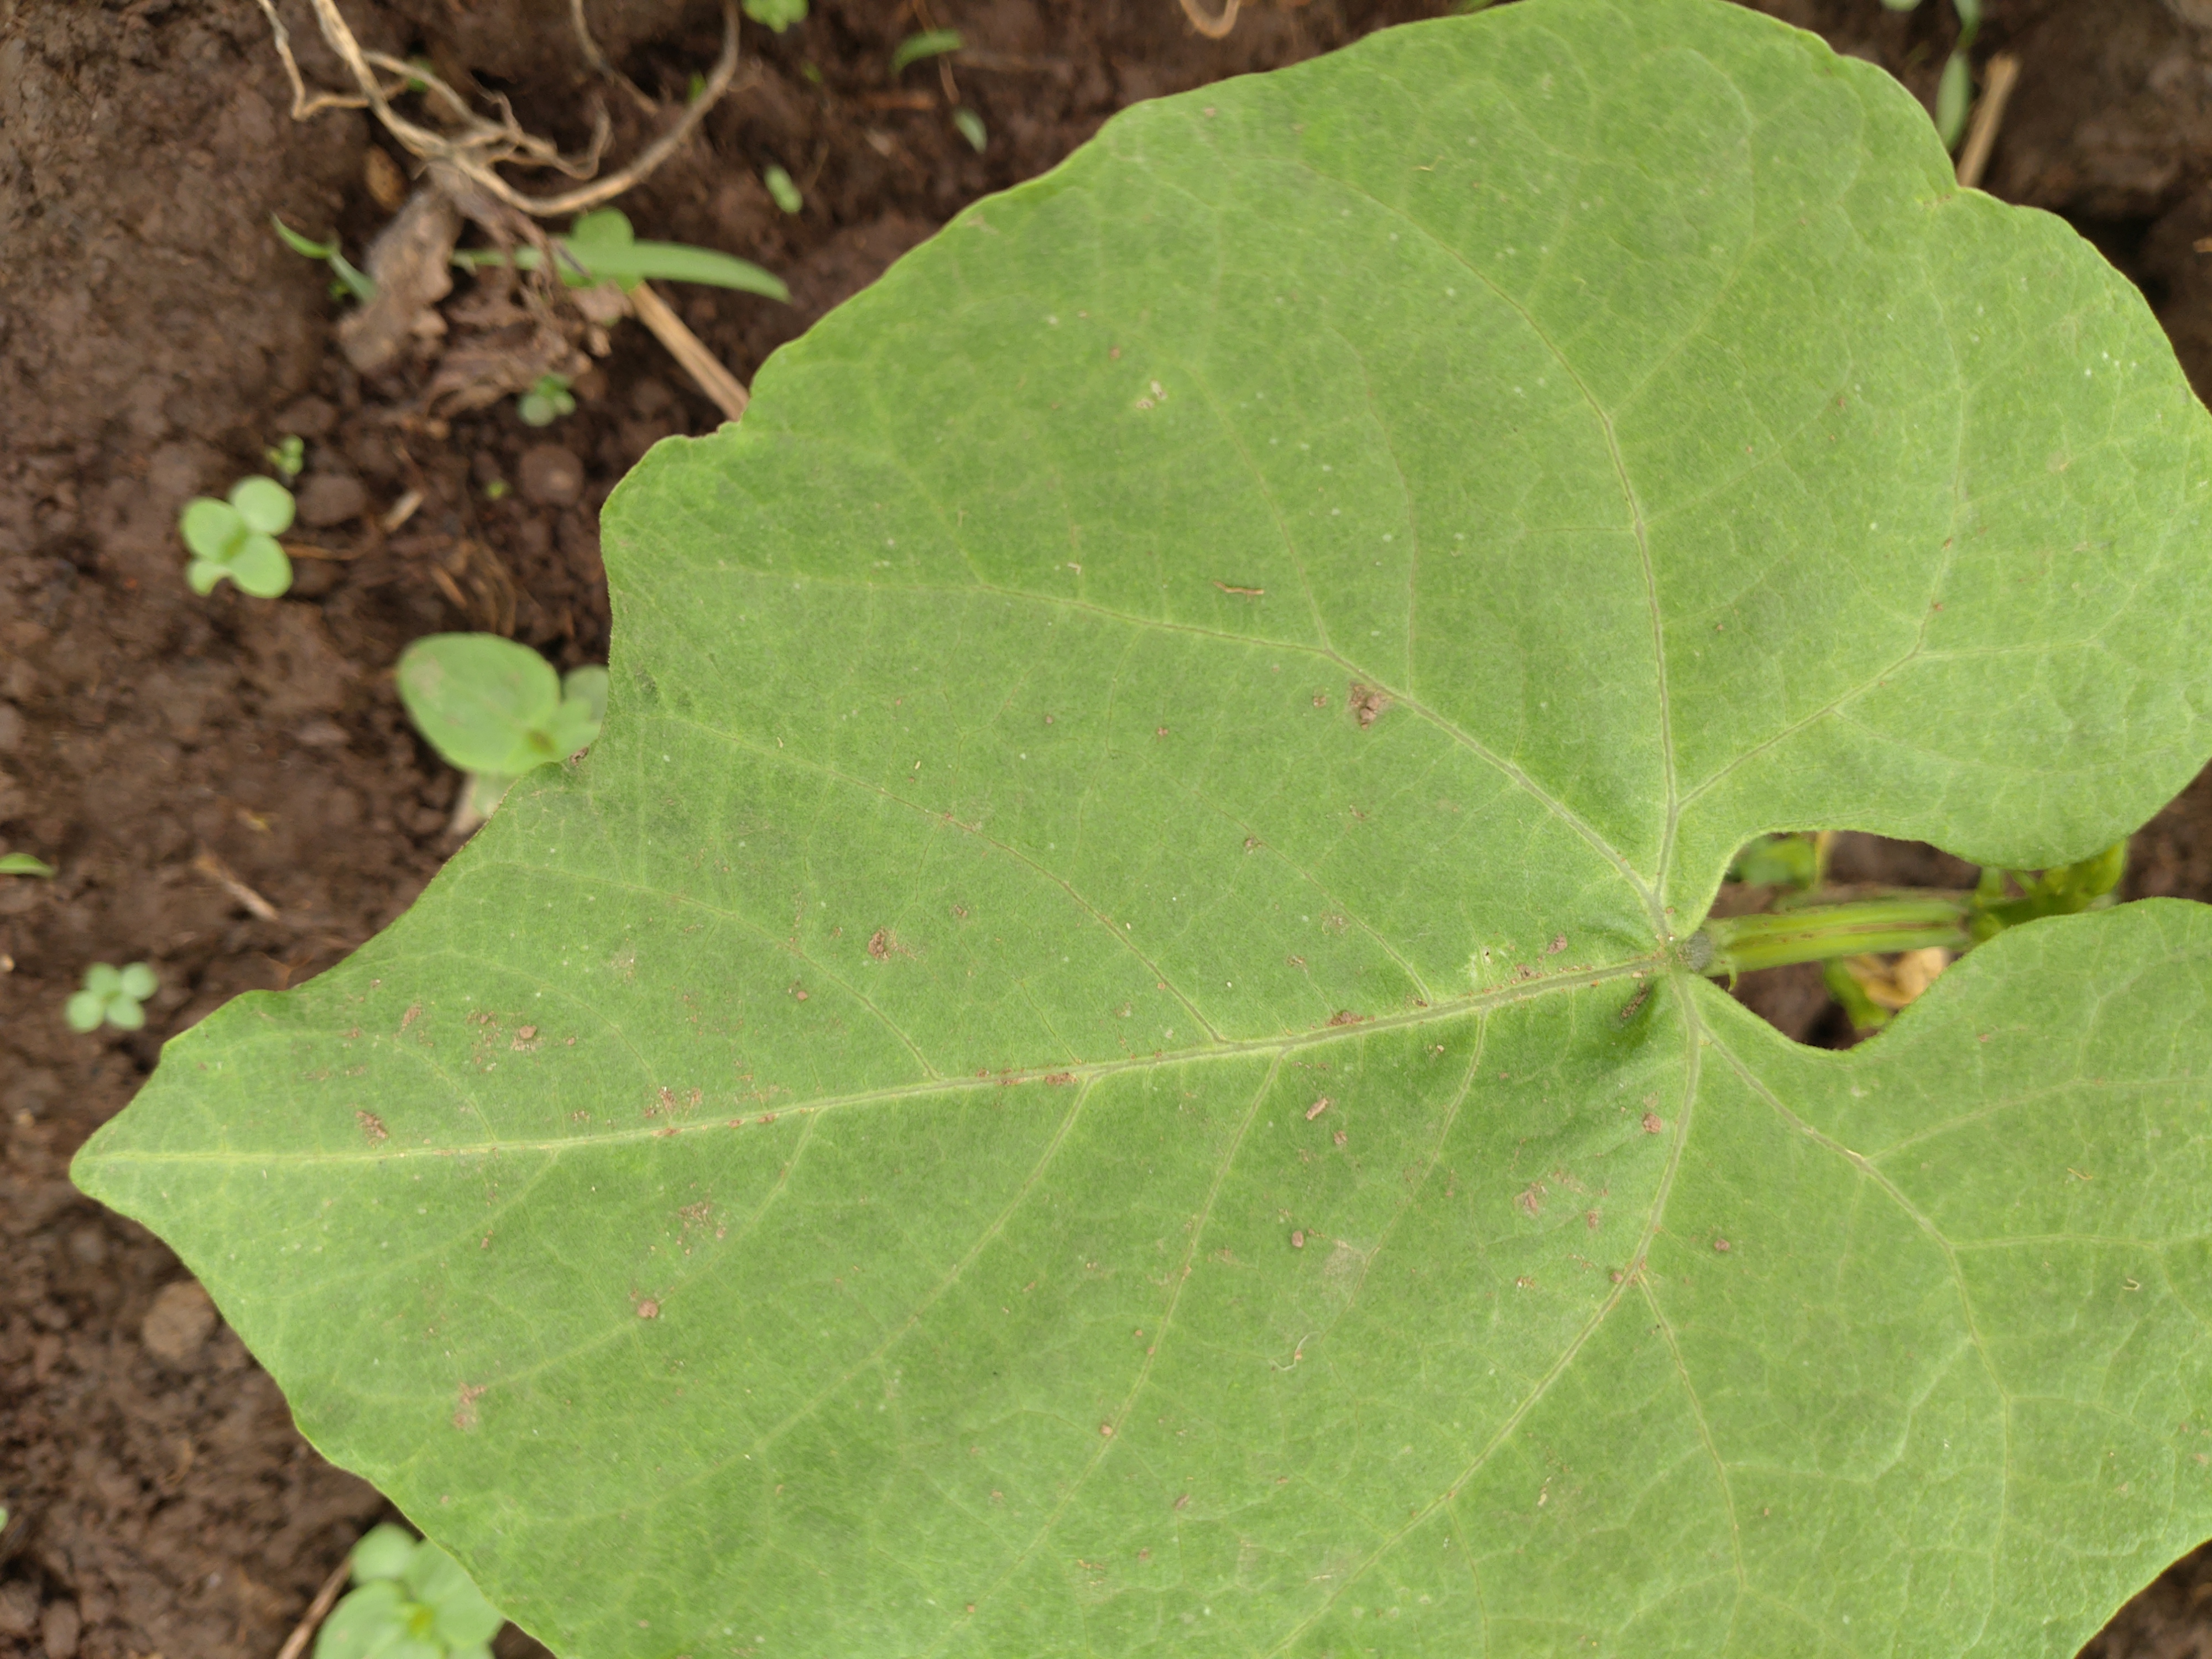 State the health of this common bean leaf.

healthy
